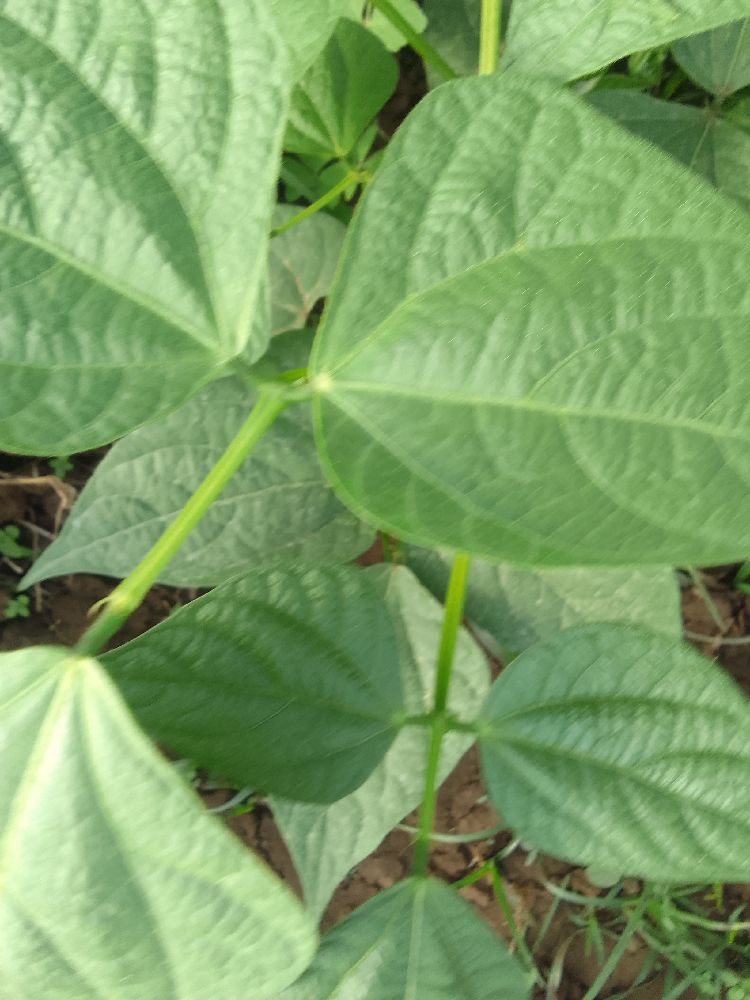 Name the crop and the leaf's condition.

common bean, healthy
